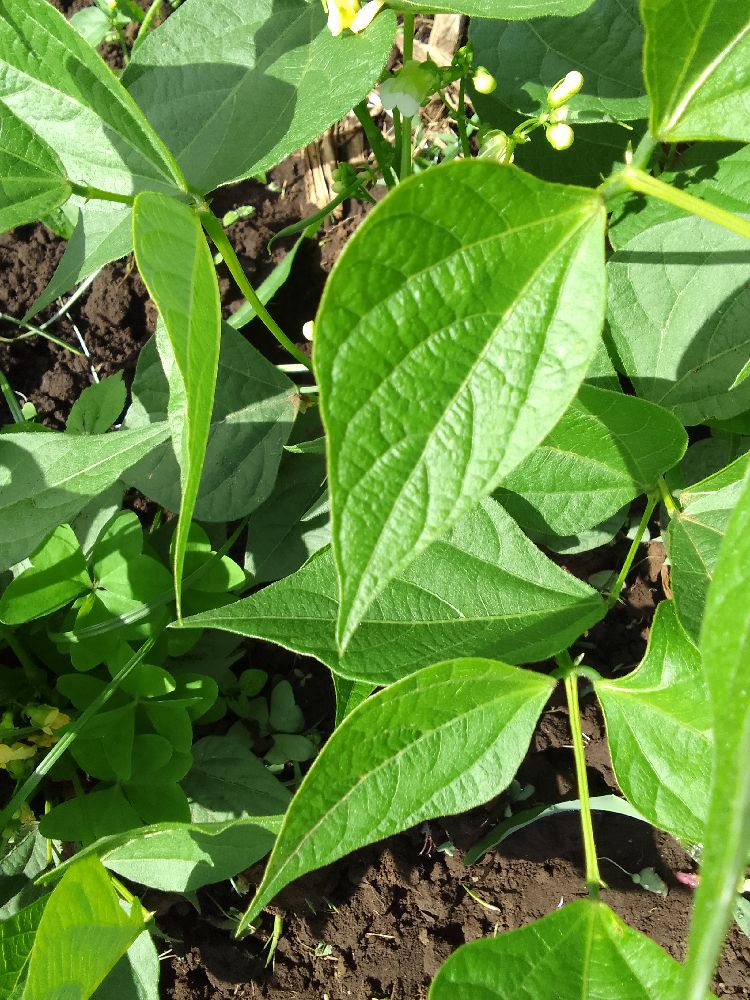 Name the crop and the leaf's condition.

common bean, healthy
